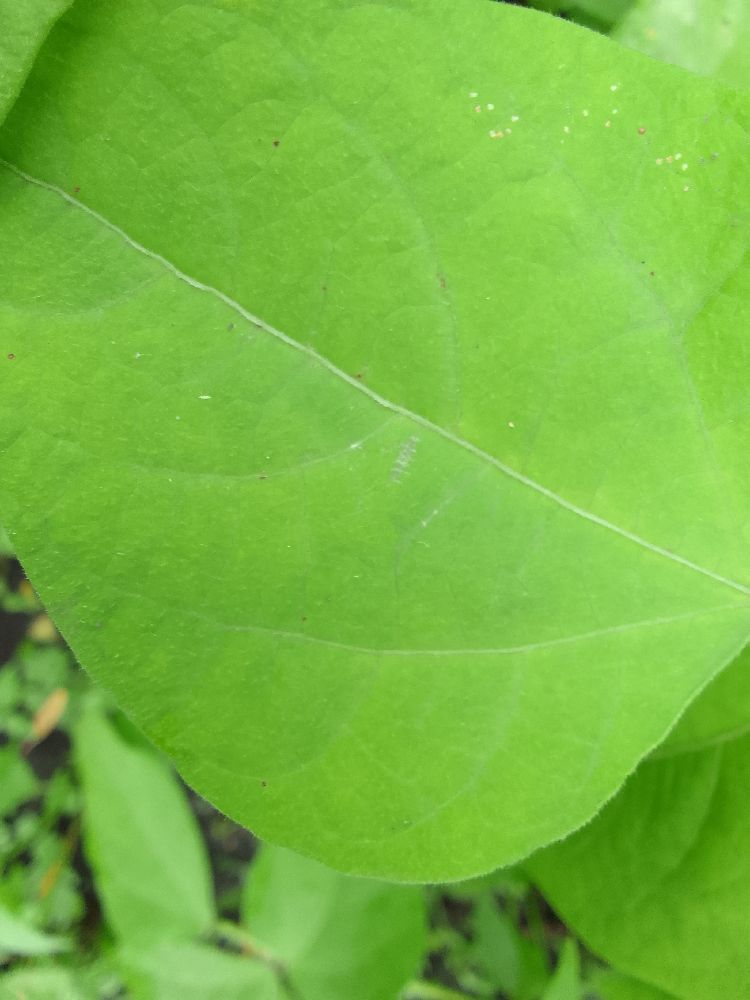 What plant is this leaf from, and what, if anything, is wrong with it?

common bean, healthy
